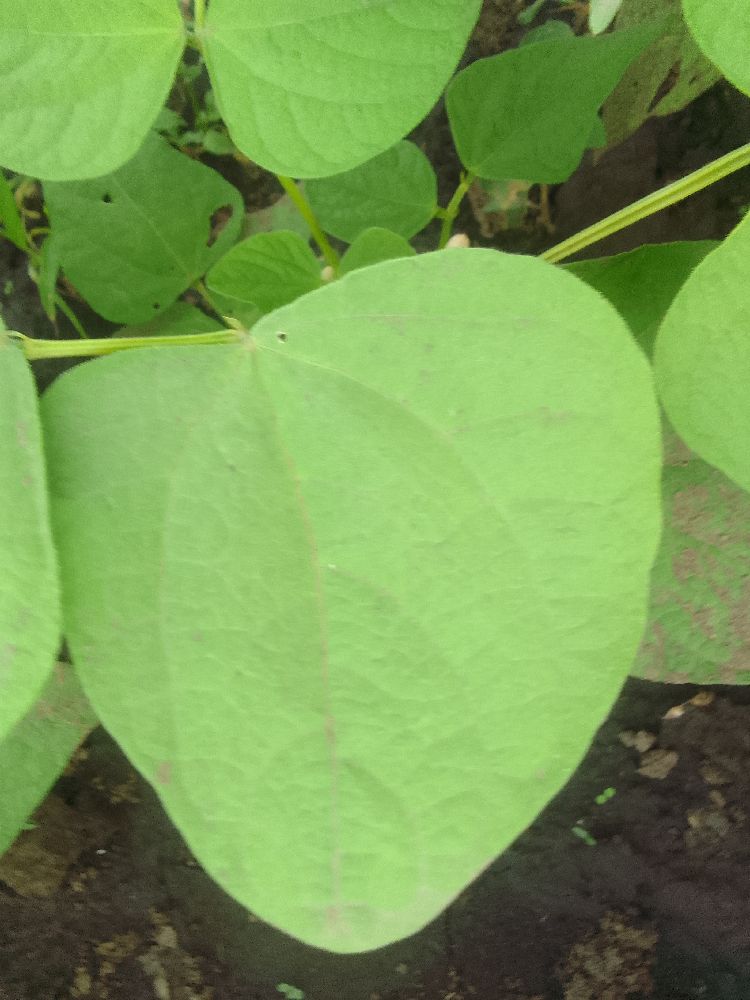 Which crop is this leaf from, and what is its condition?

common bean, healthy
